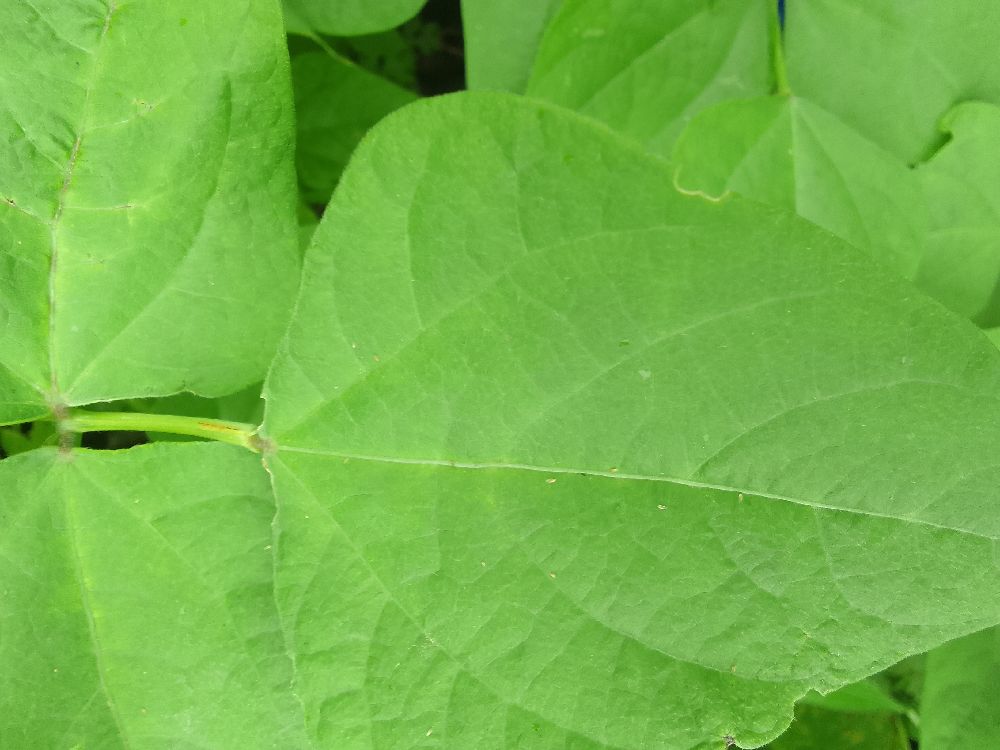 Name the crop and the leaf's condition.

common bean, healthy
